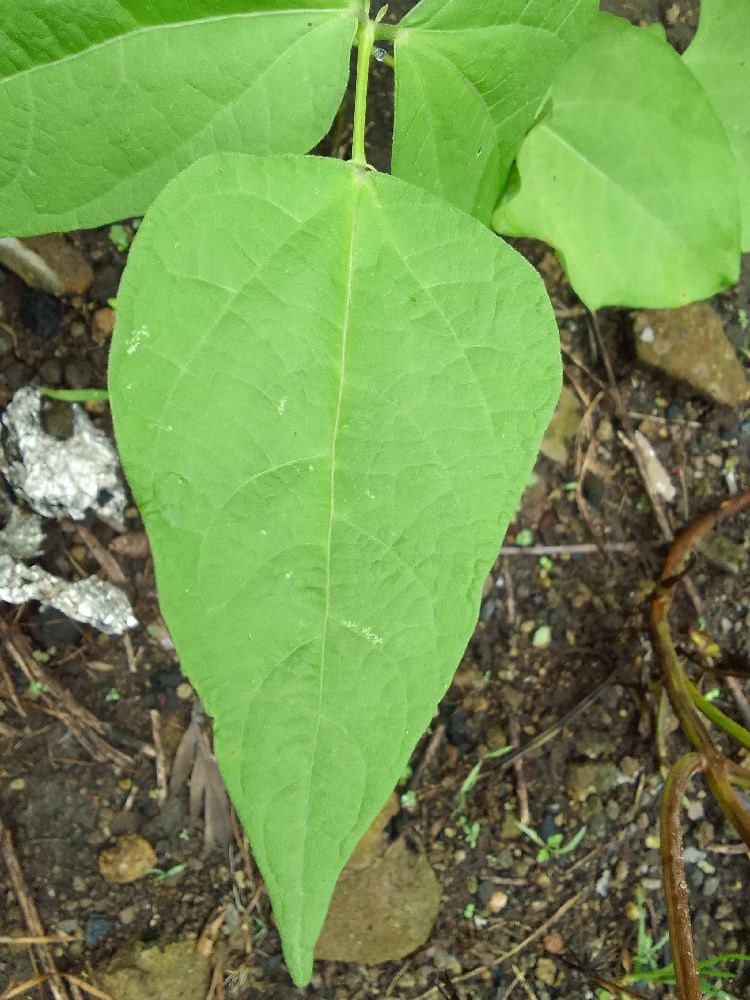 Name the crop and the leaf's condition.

common bean, healthy
